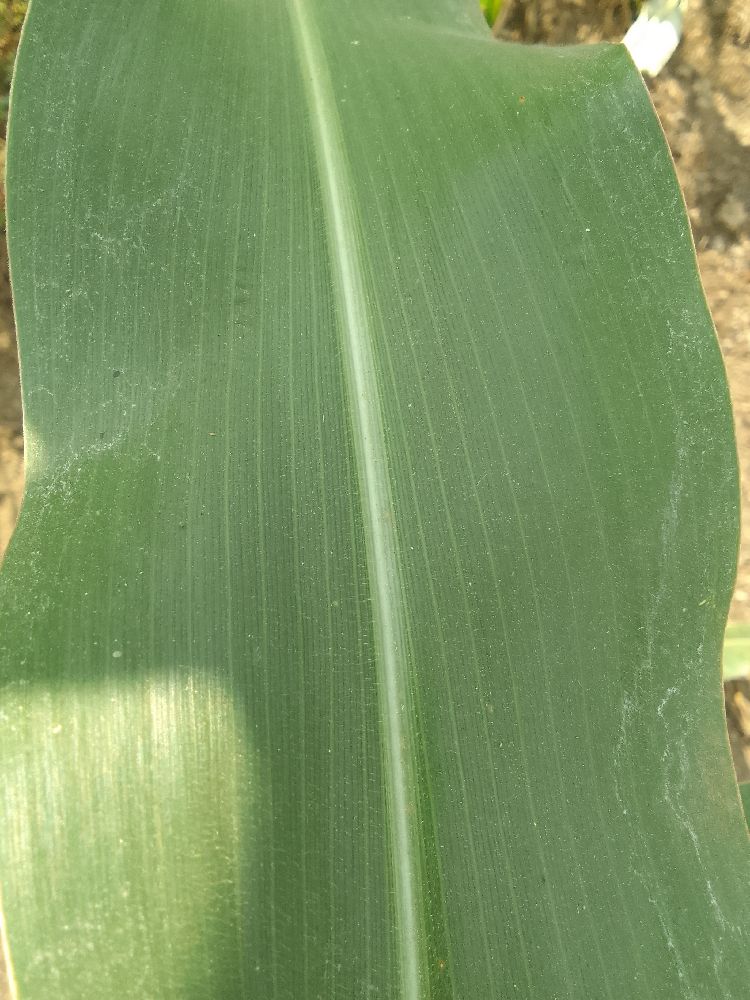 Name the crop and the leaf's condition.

maize, healthy
